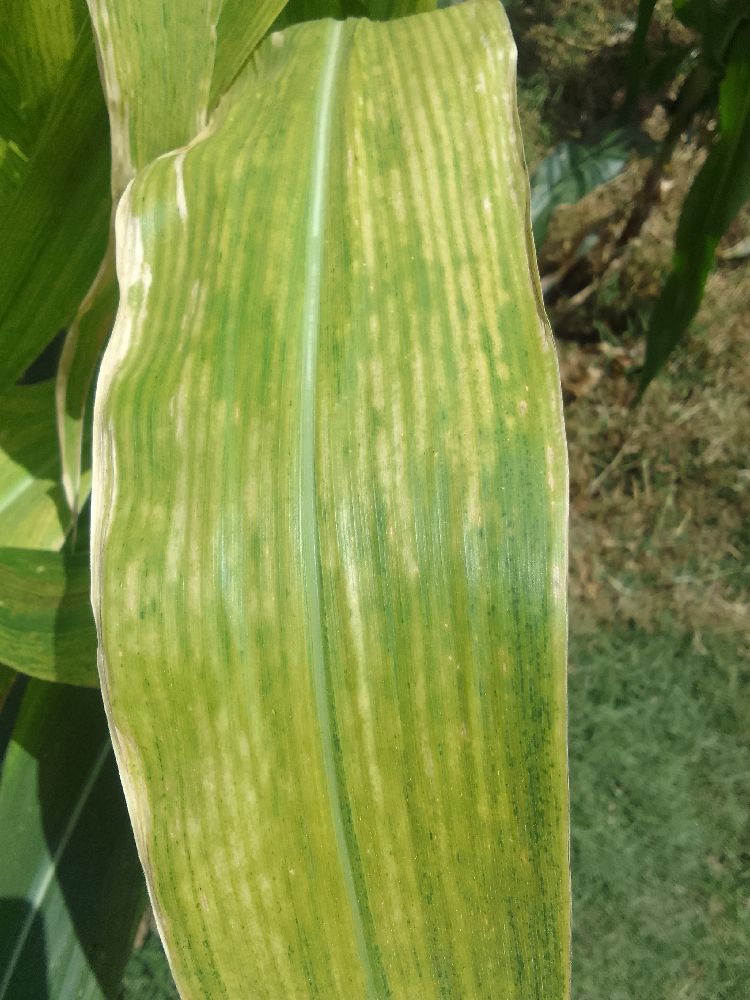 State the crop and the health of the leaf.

maize, maize lethal necrosis
